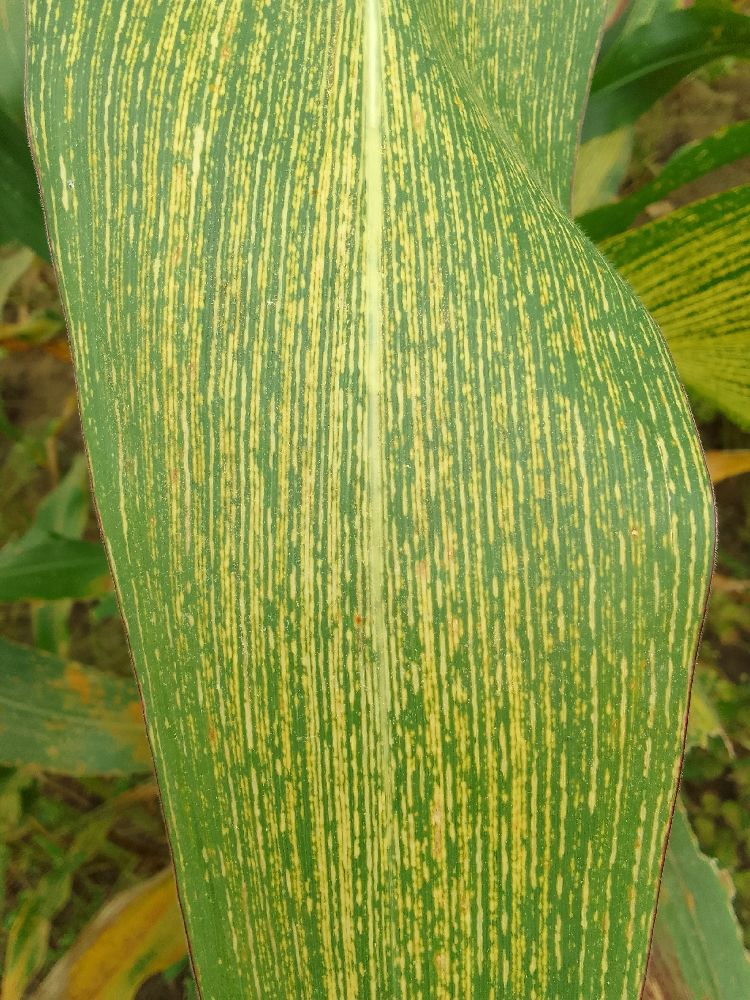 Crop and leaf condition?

maize, maize streak virus
